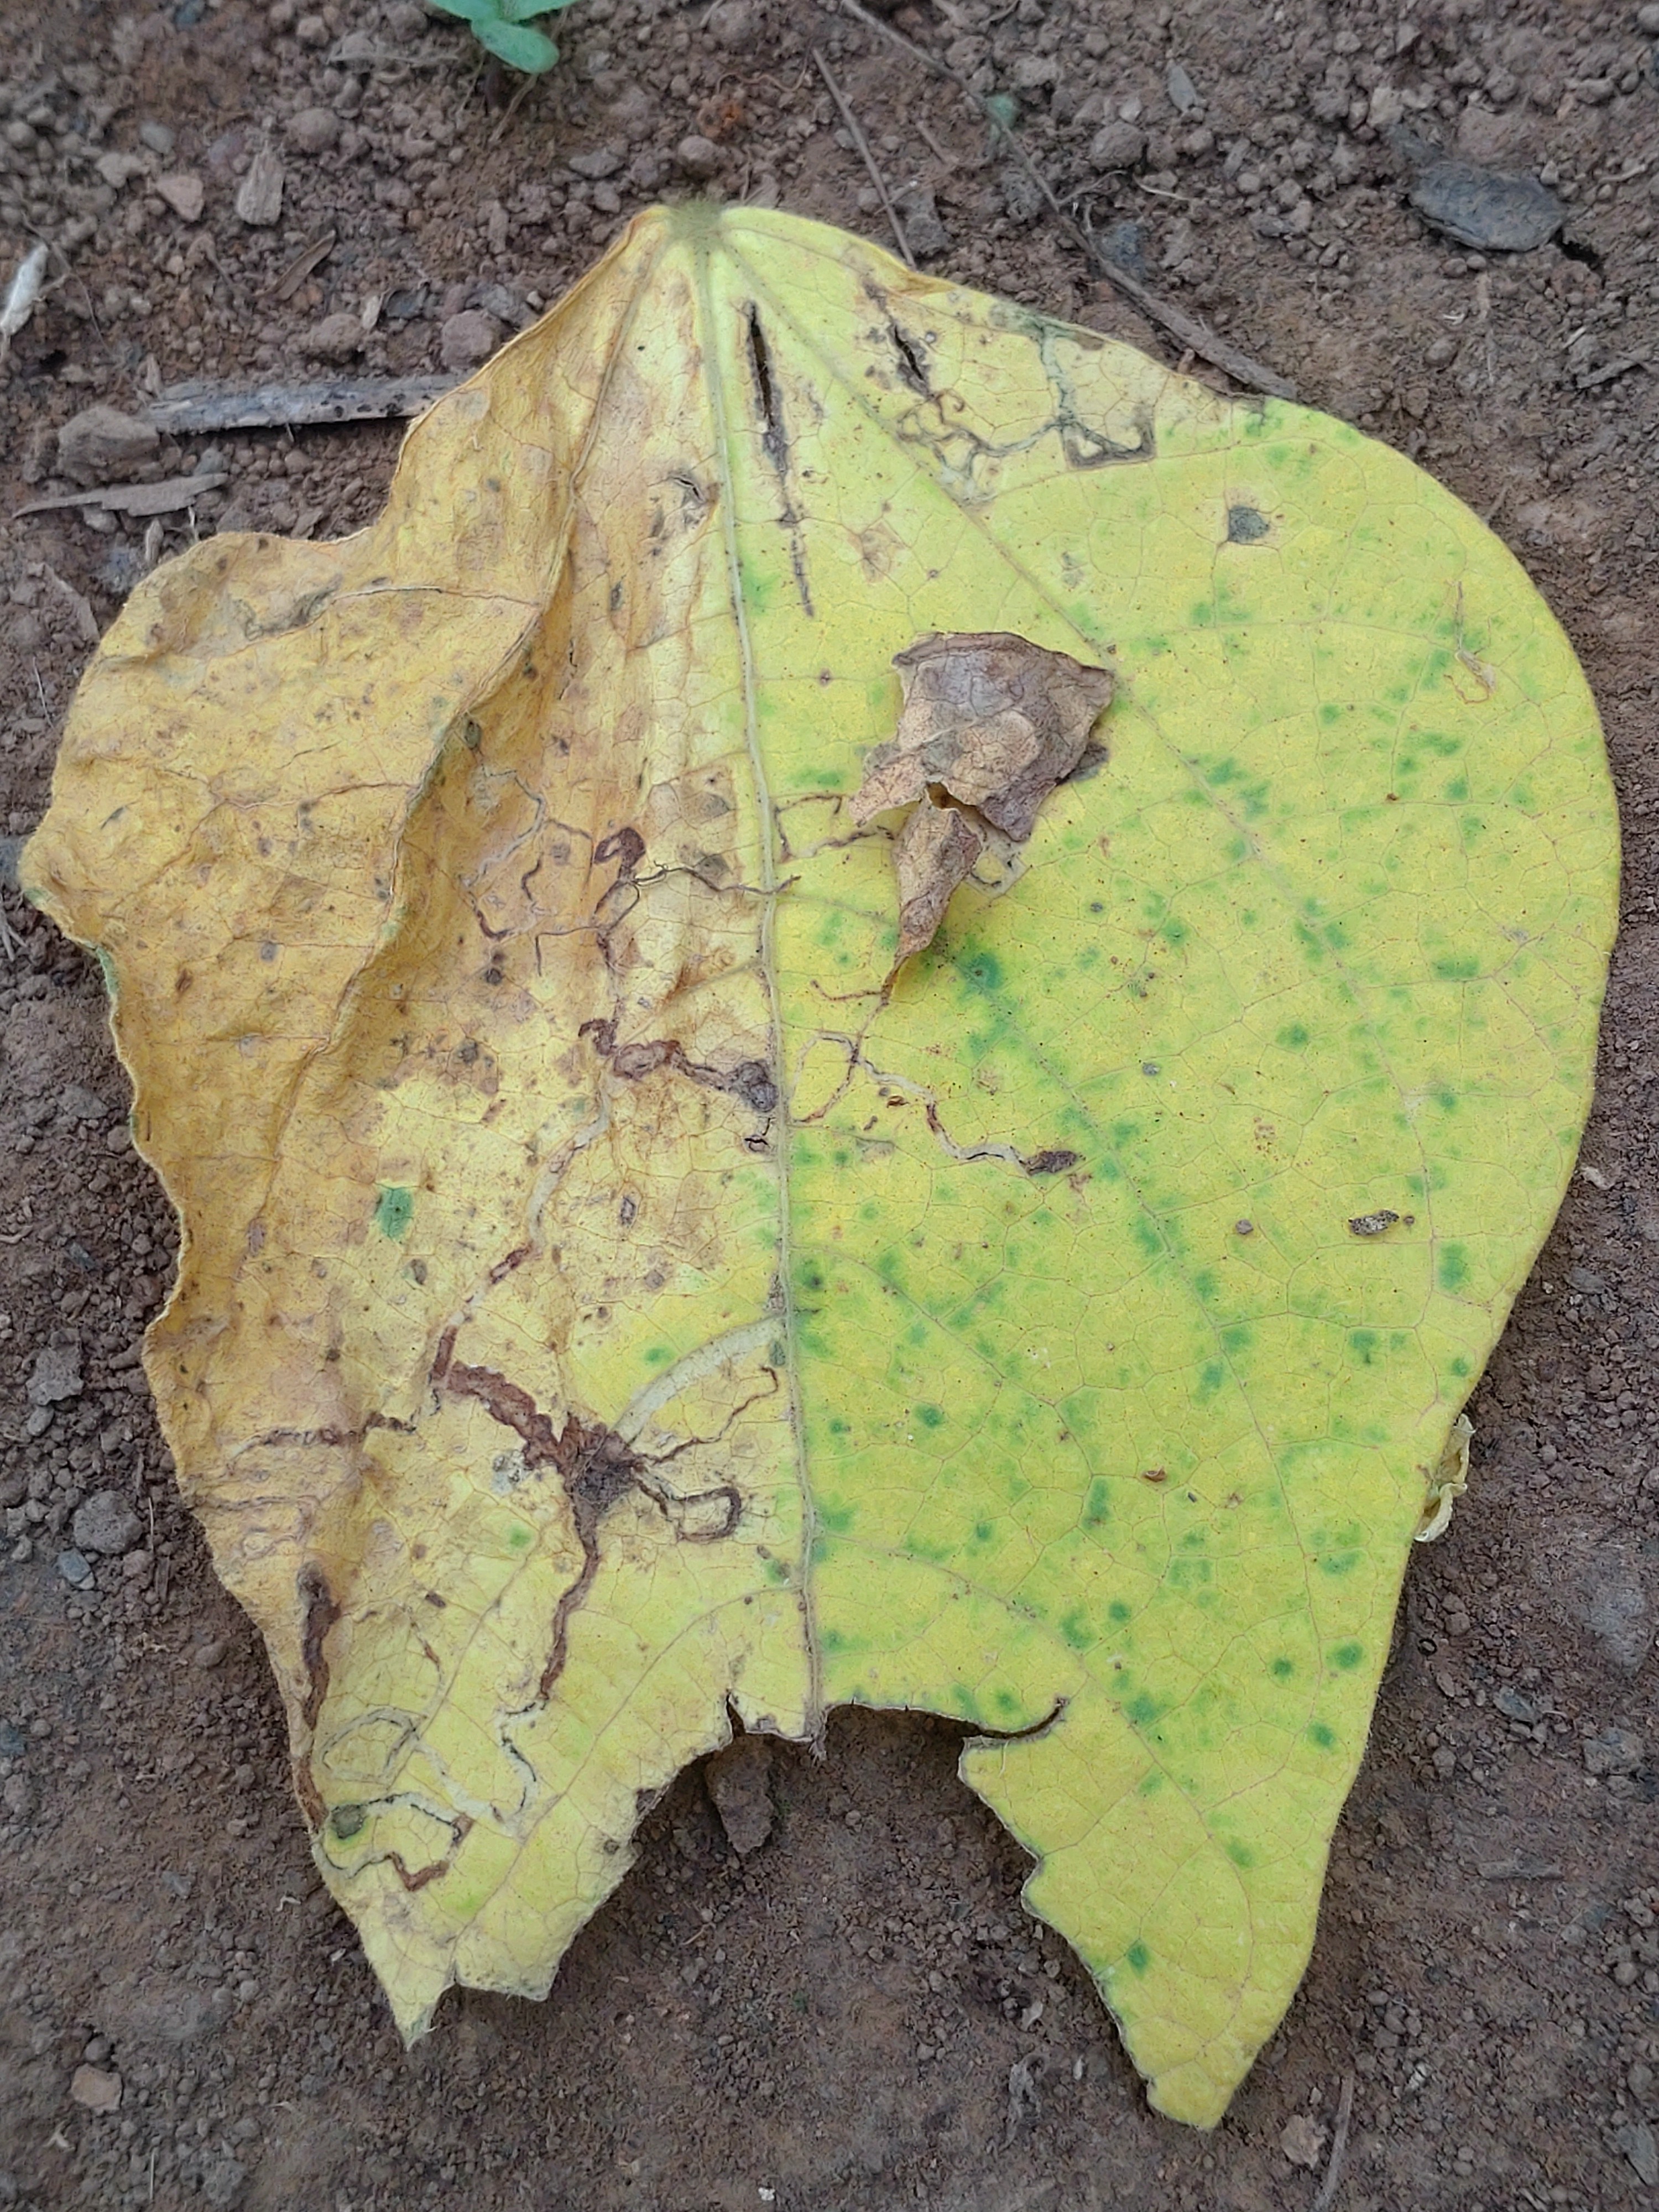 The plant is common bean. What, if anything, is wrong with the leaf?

anthracnose
